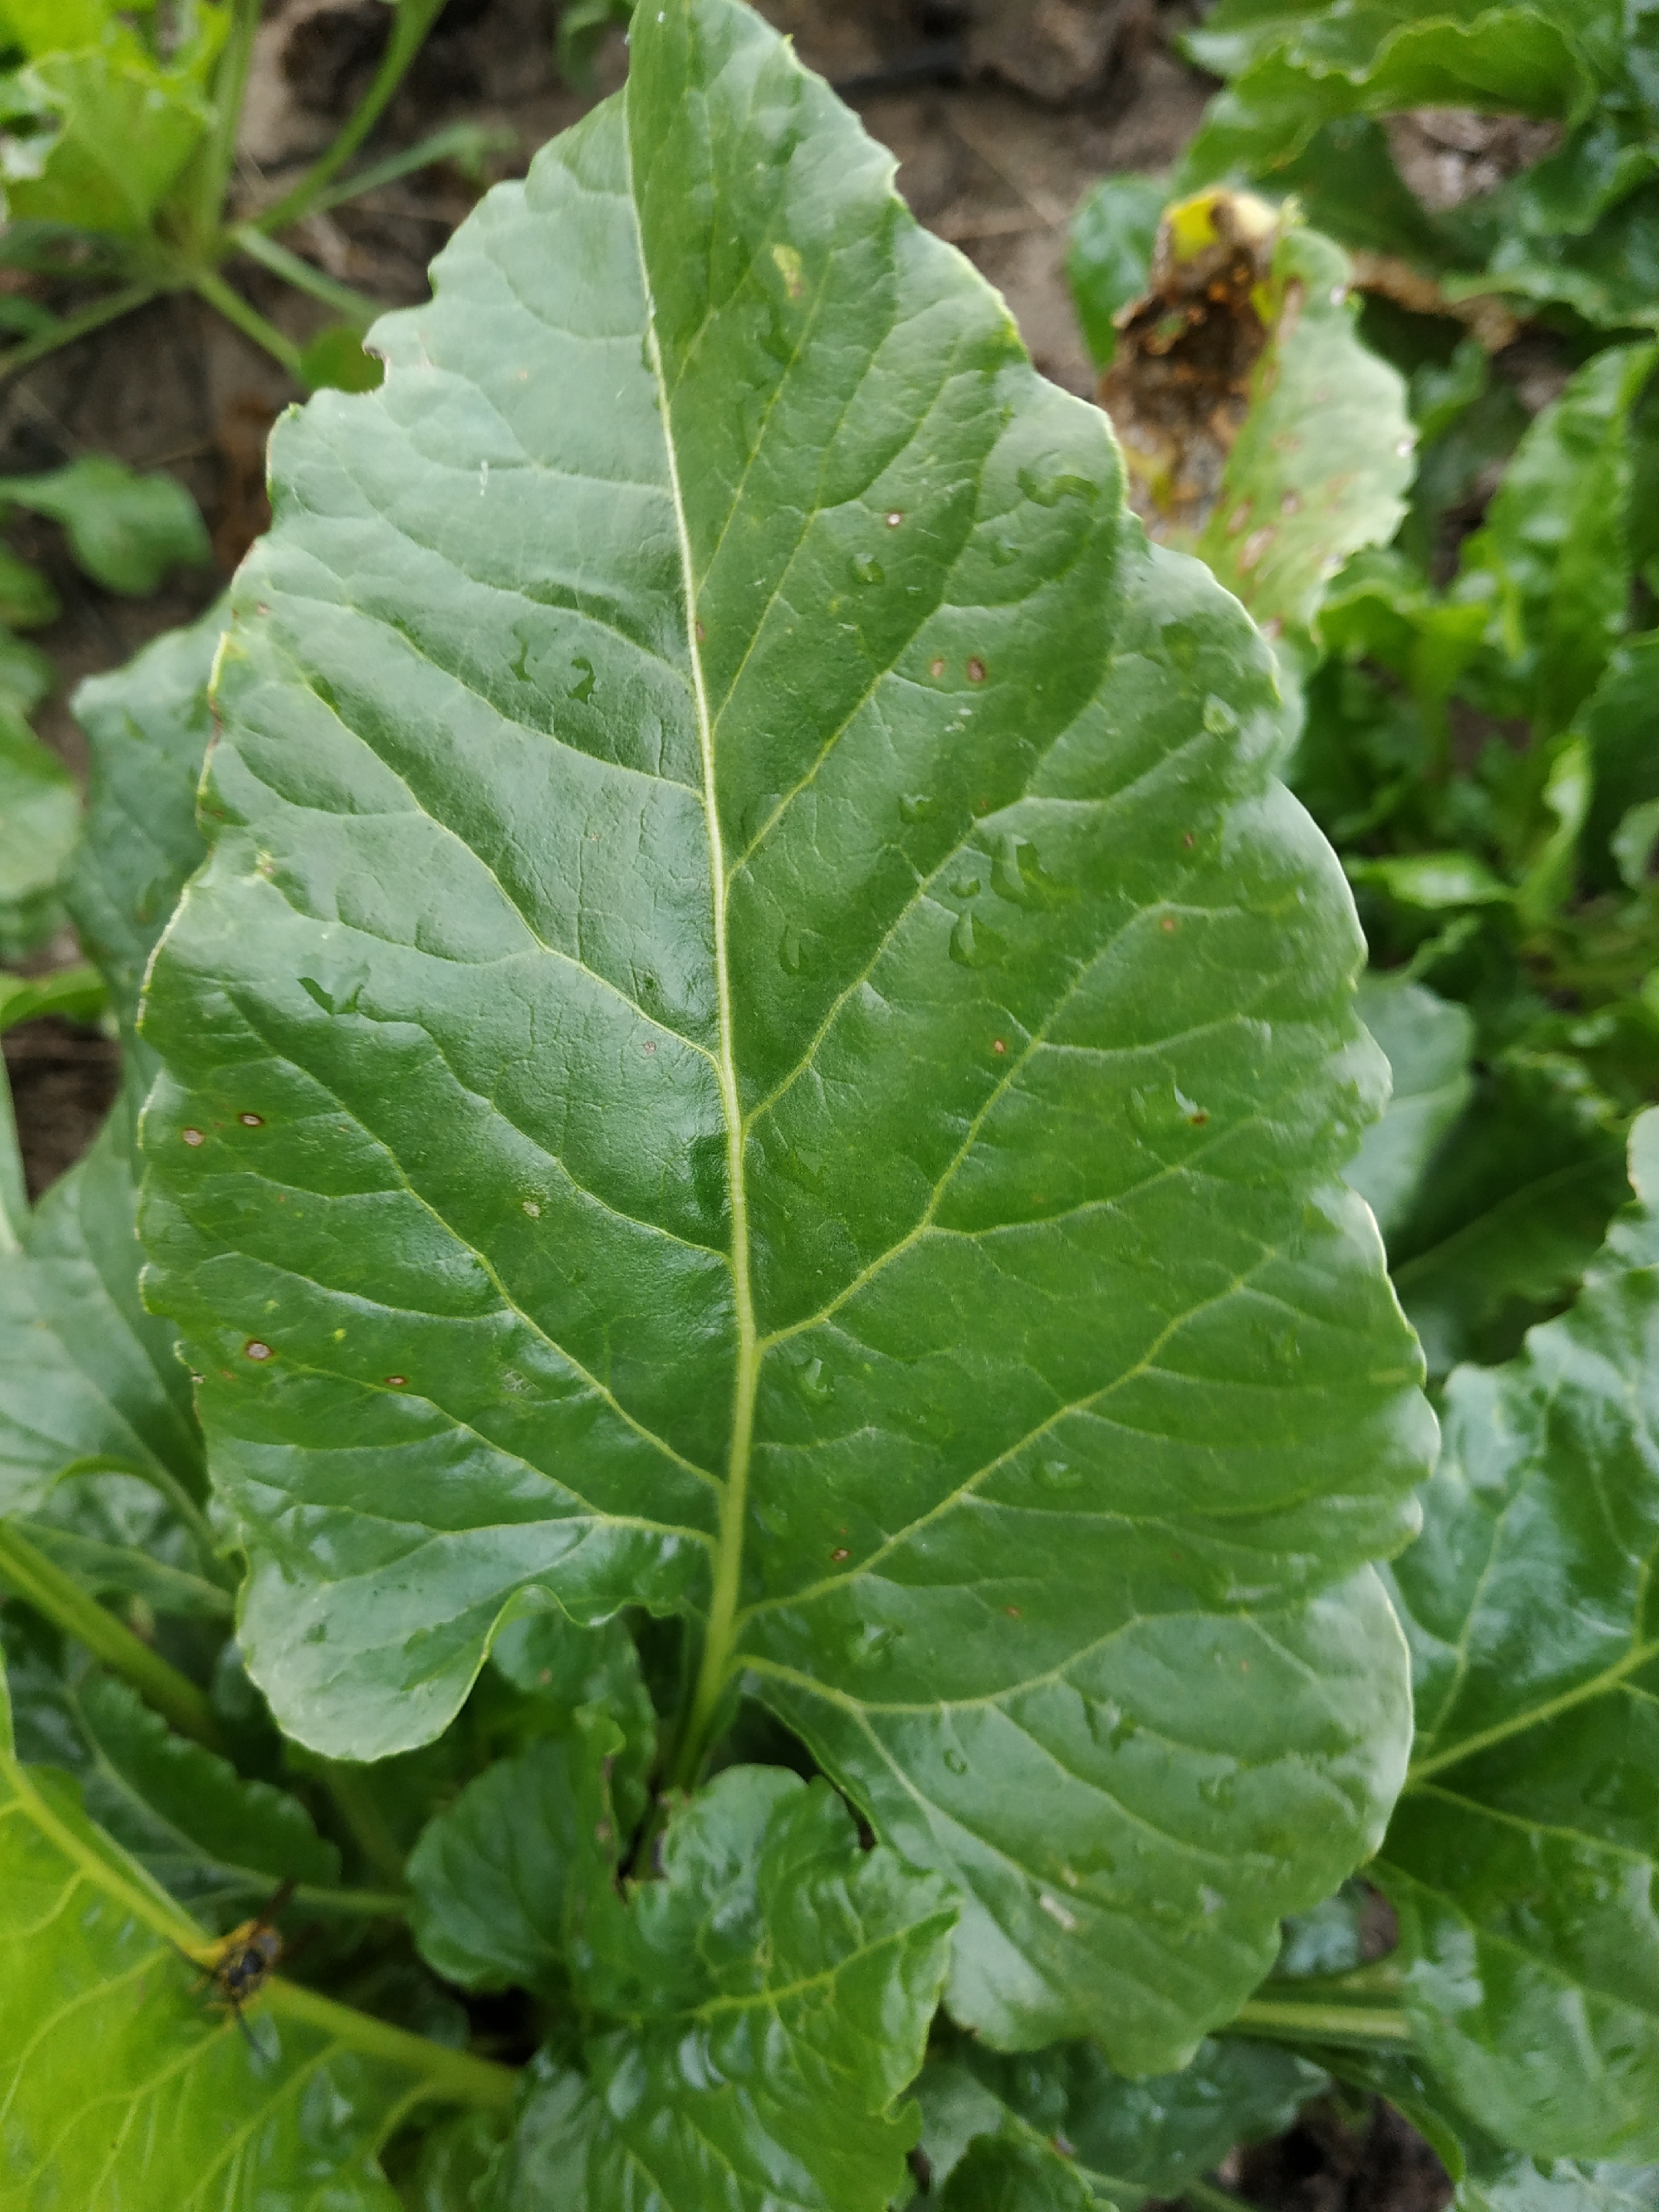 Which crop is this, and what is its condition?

beet, cercospora
